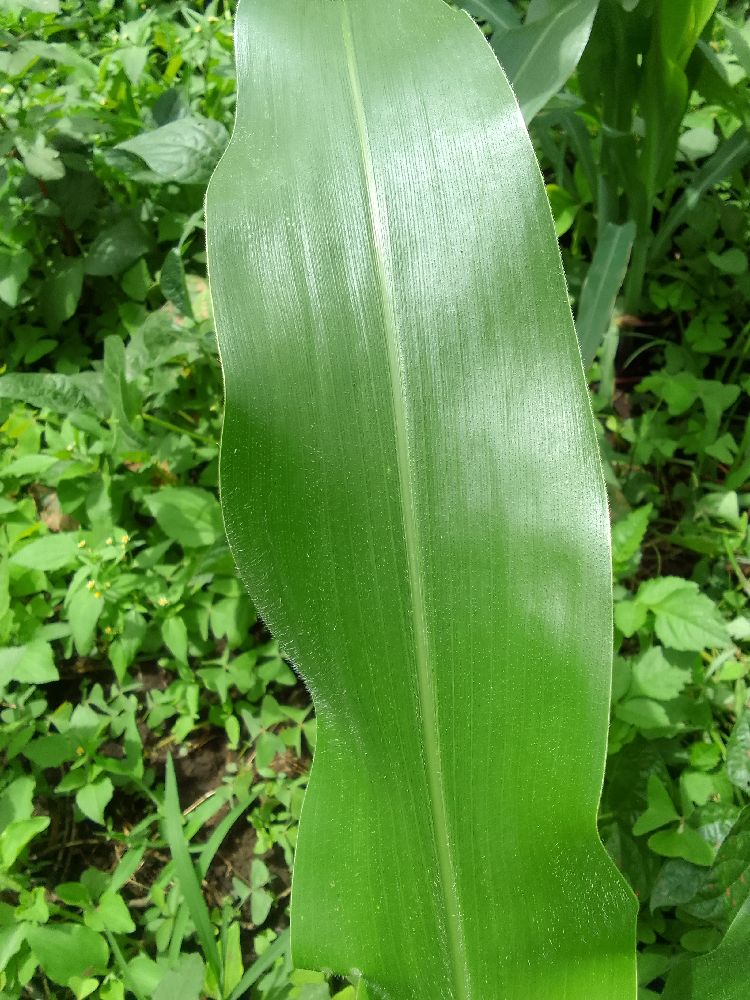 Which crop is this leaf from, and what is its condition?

maize, healthy
